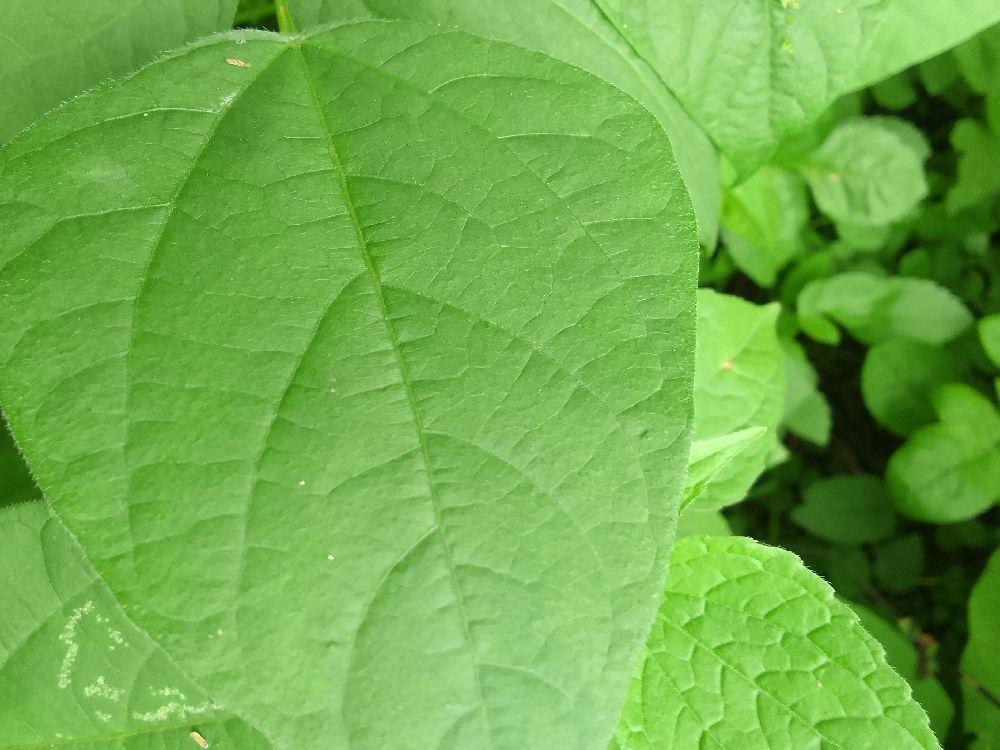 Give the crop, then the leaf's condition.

common bean, healthy
